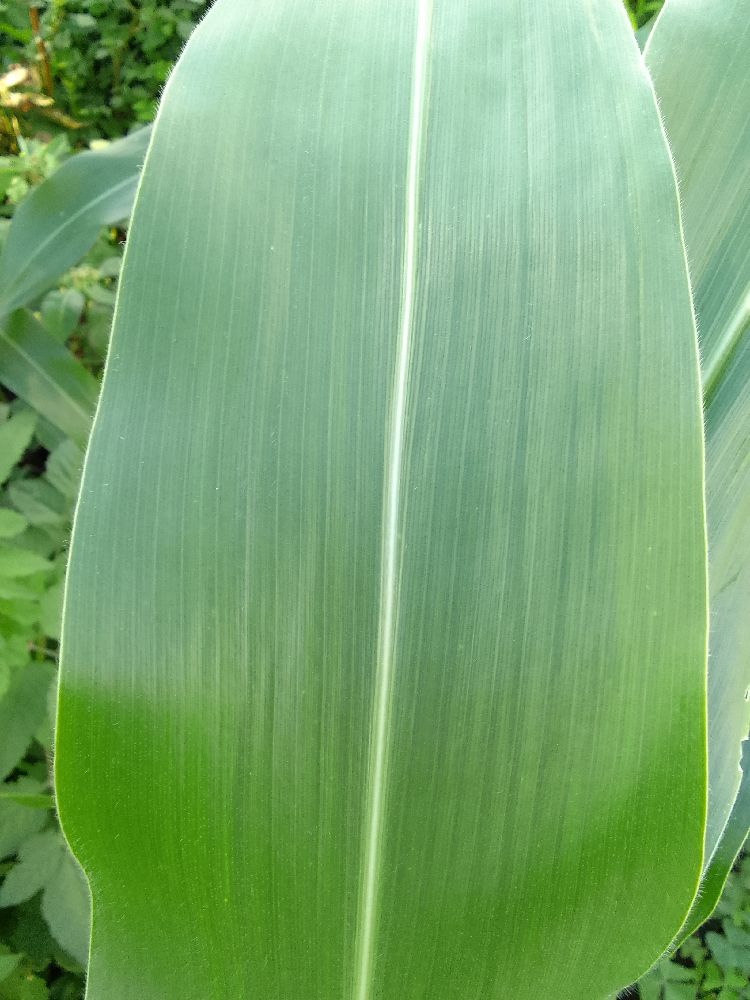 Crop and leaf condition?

maize, healthy
